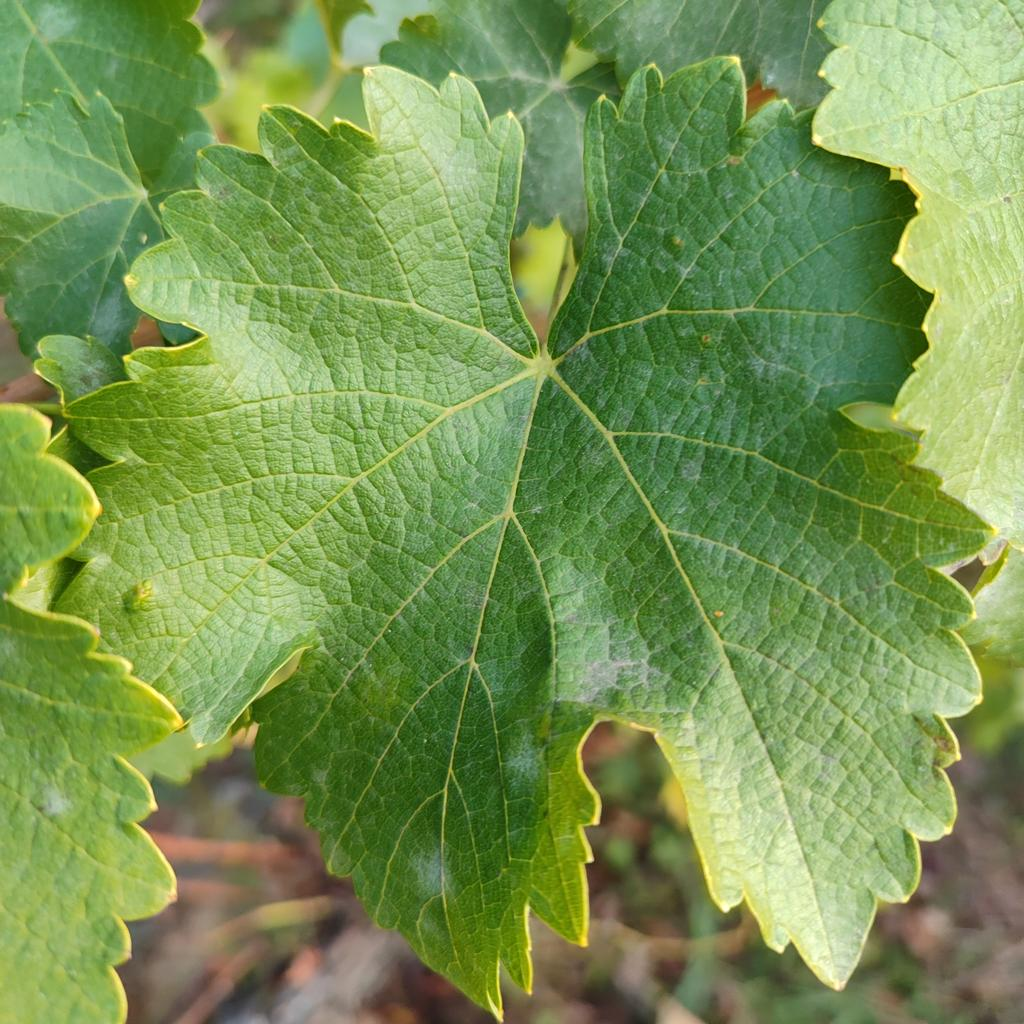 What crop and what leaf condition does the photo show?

grapevine, powdery mildew
